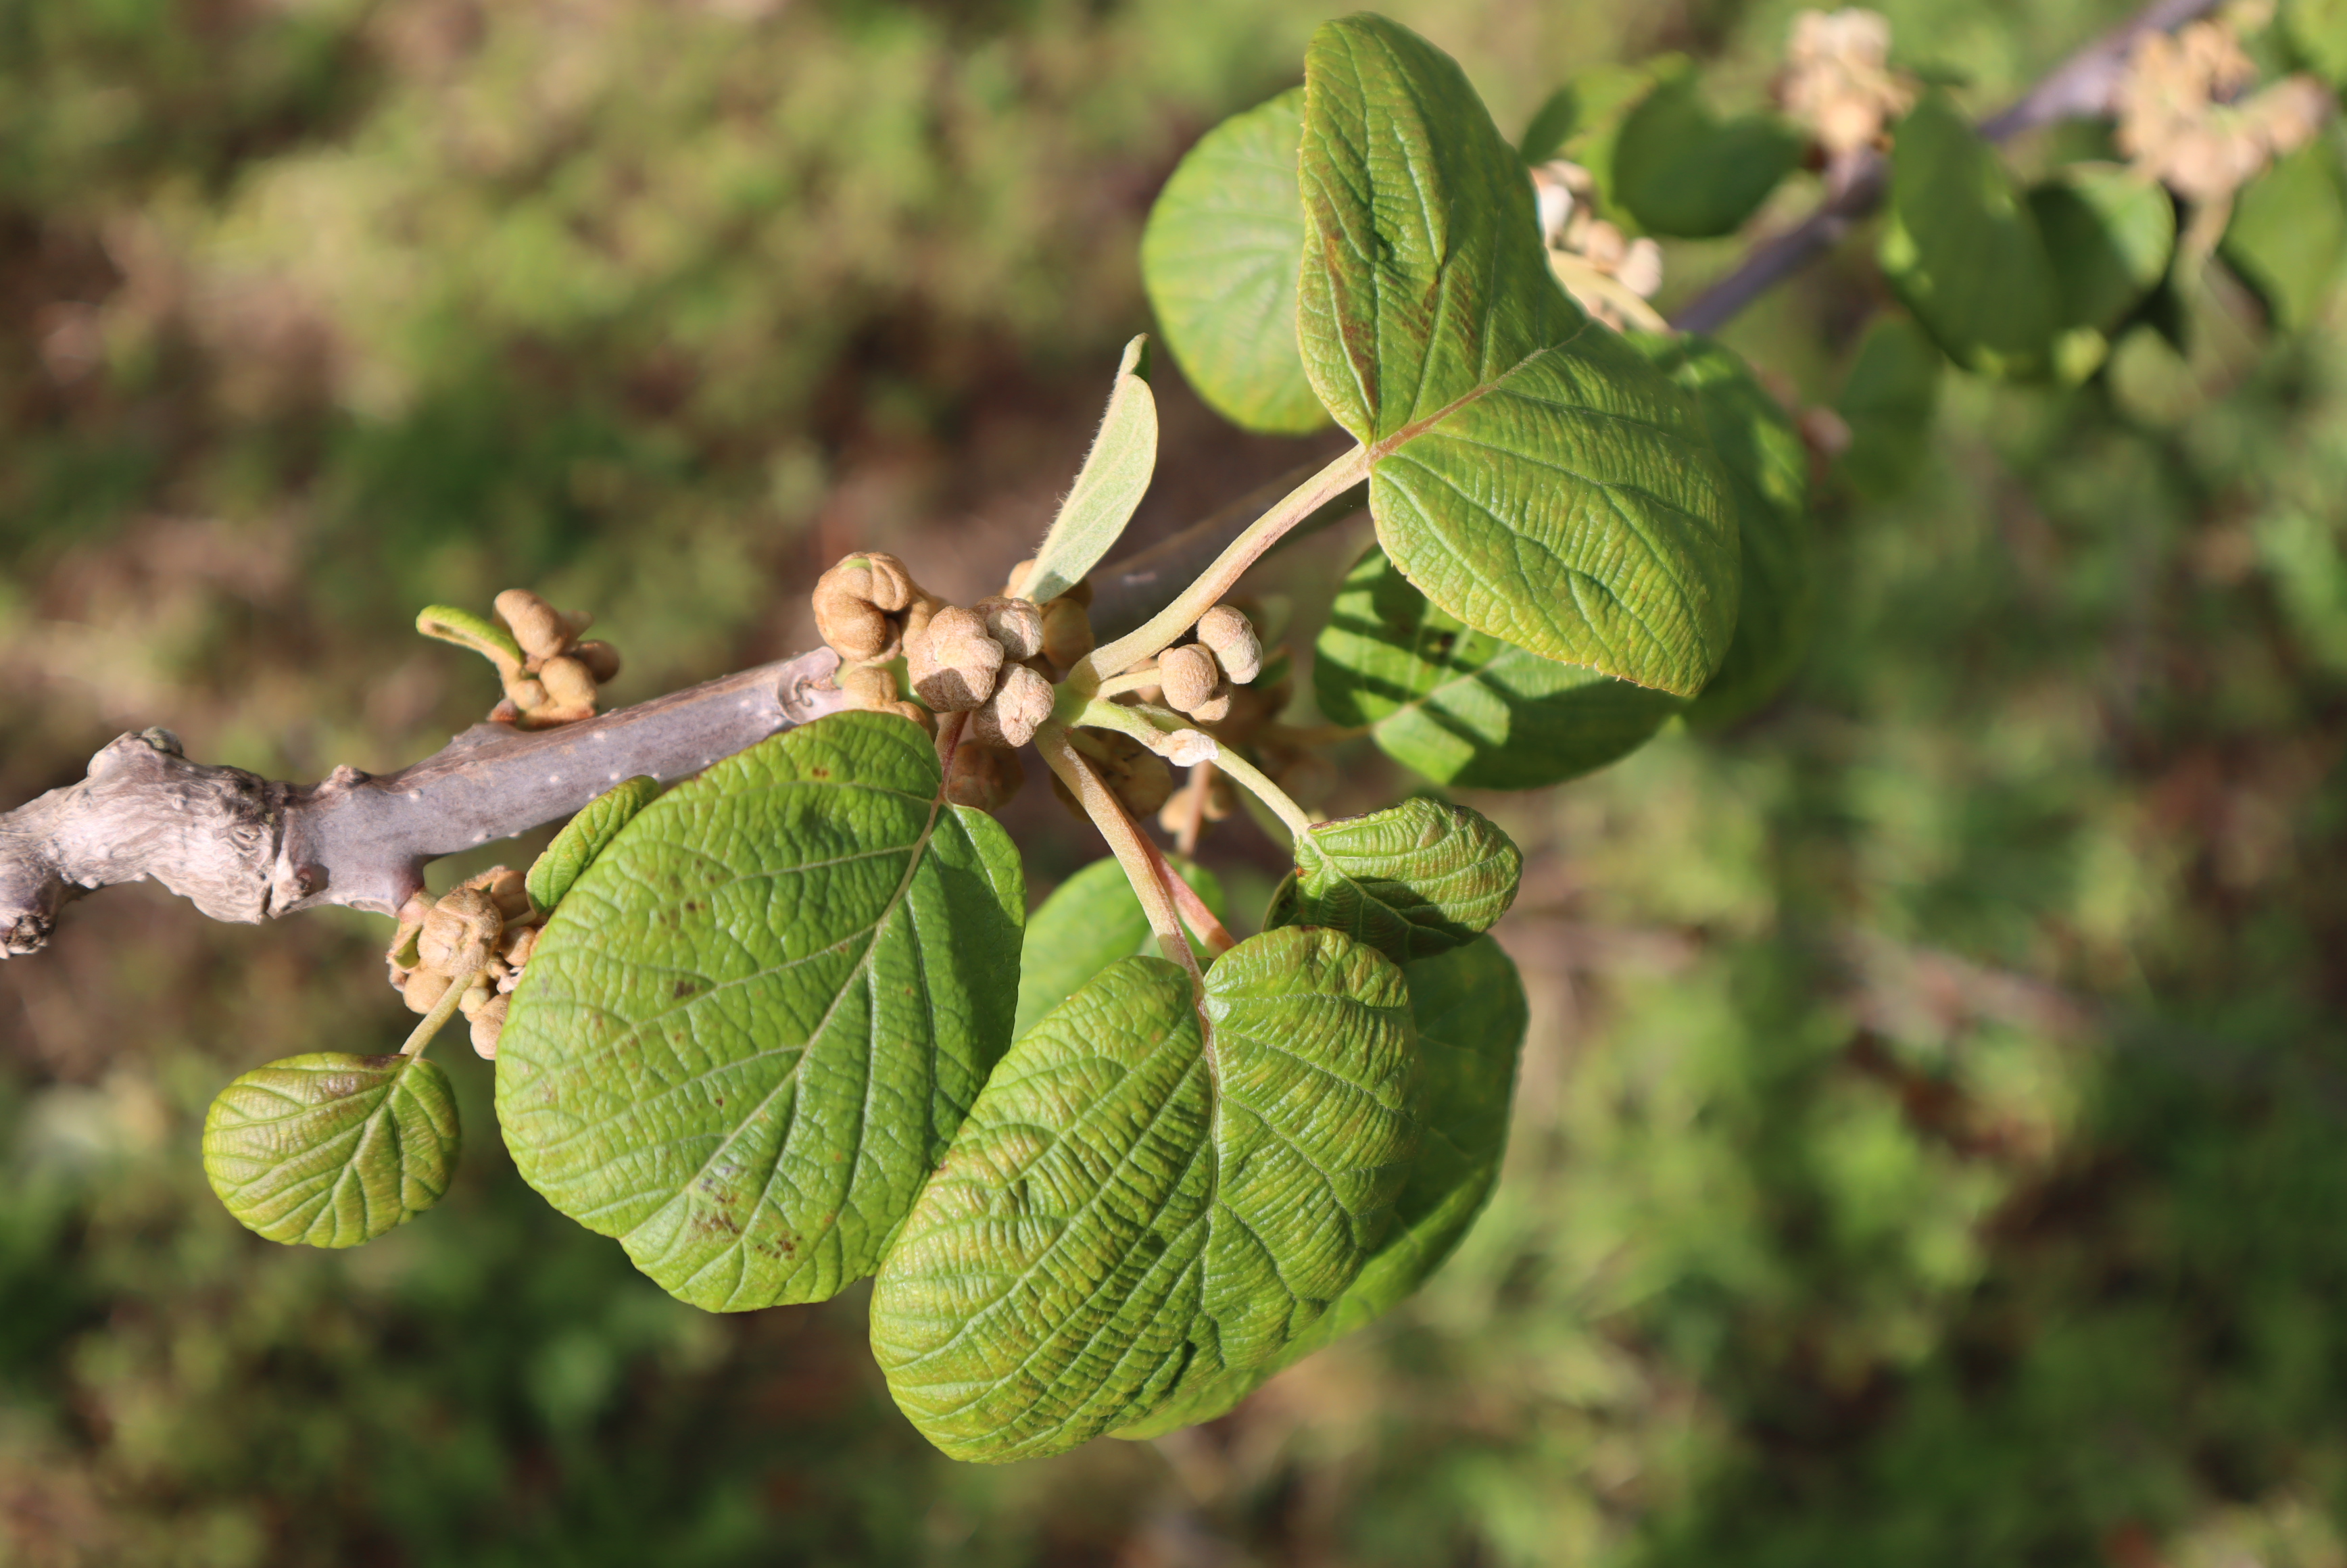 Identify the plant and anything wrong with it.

kiwi, healthy
